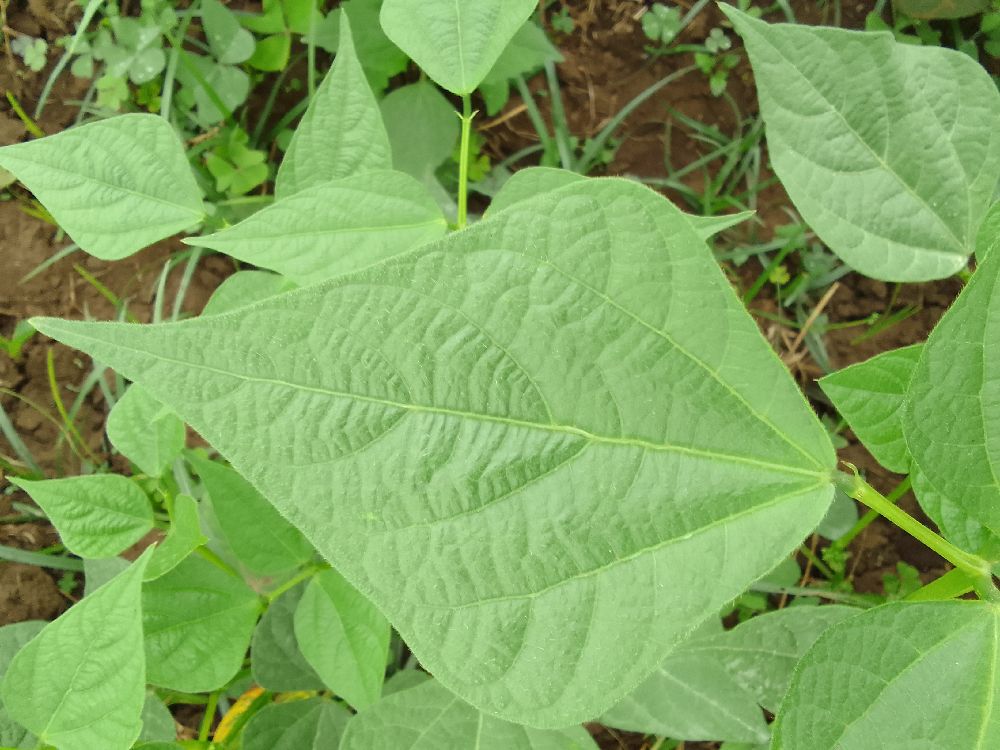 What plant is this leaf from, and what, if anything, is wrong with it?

common bean, healthy
